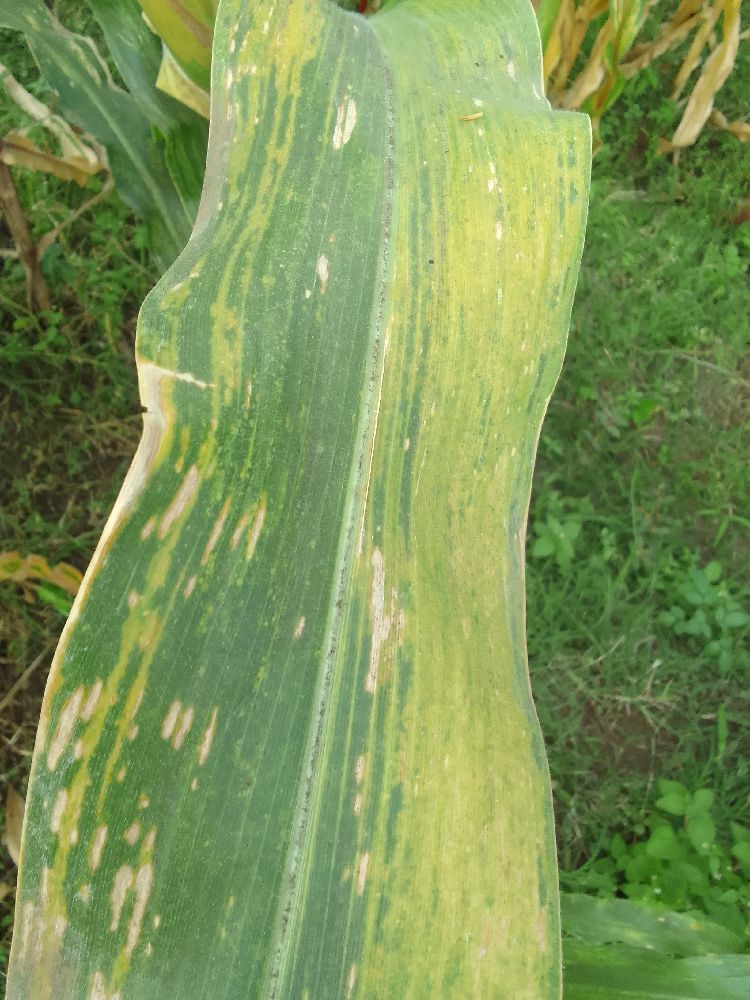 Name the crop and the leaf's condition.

maize, maize lethal necrosis
